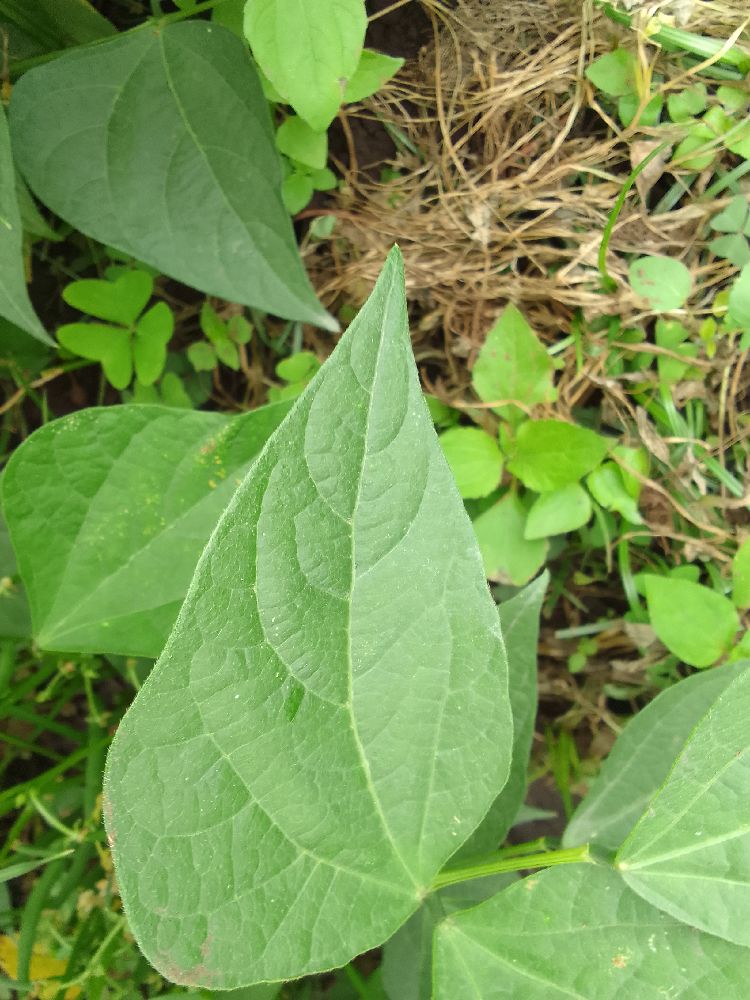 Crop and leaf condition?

common bean, healthy
